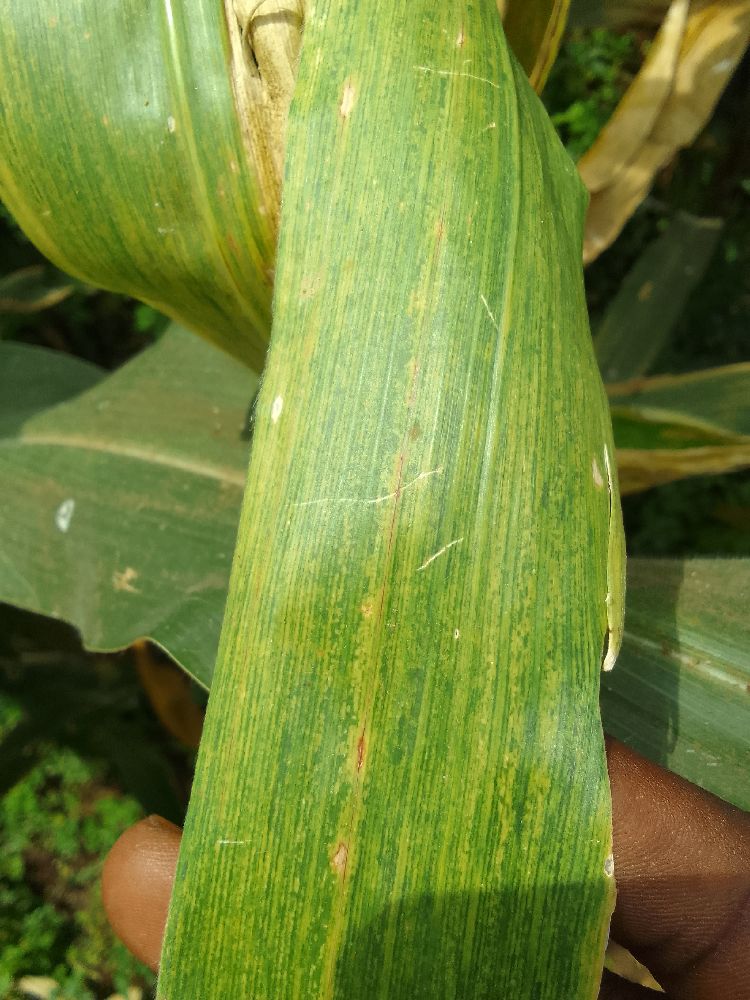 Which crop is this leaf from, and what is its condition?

maize, maize lethal necrosis
